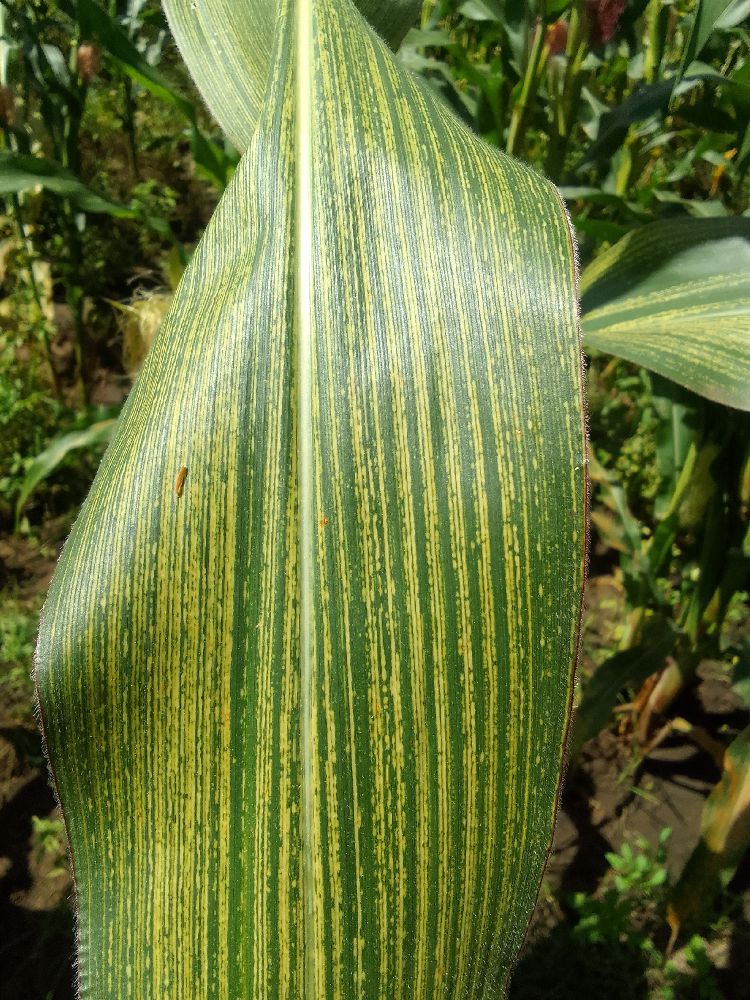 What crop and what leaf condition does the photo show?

maize, maize streak virus
